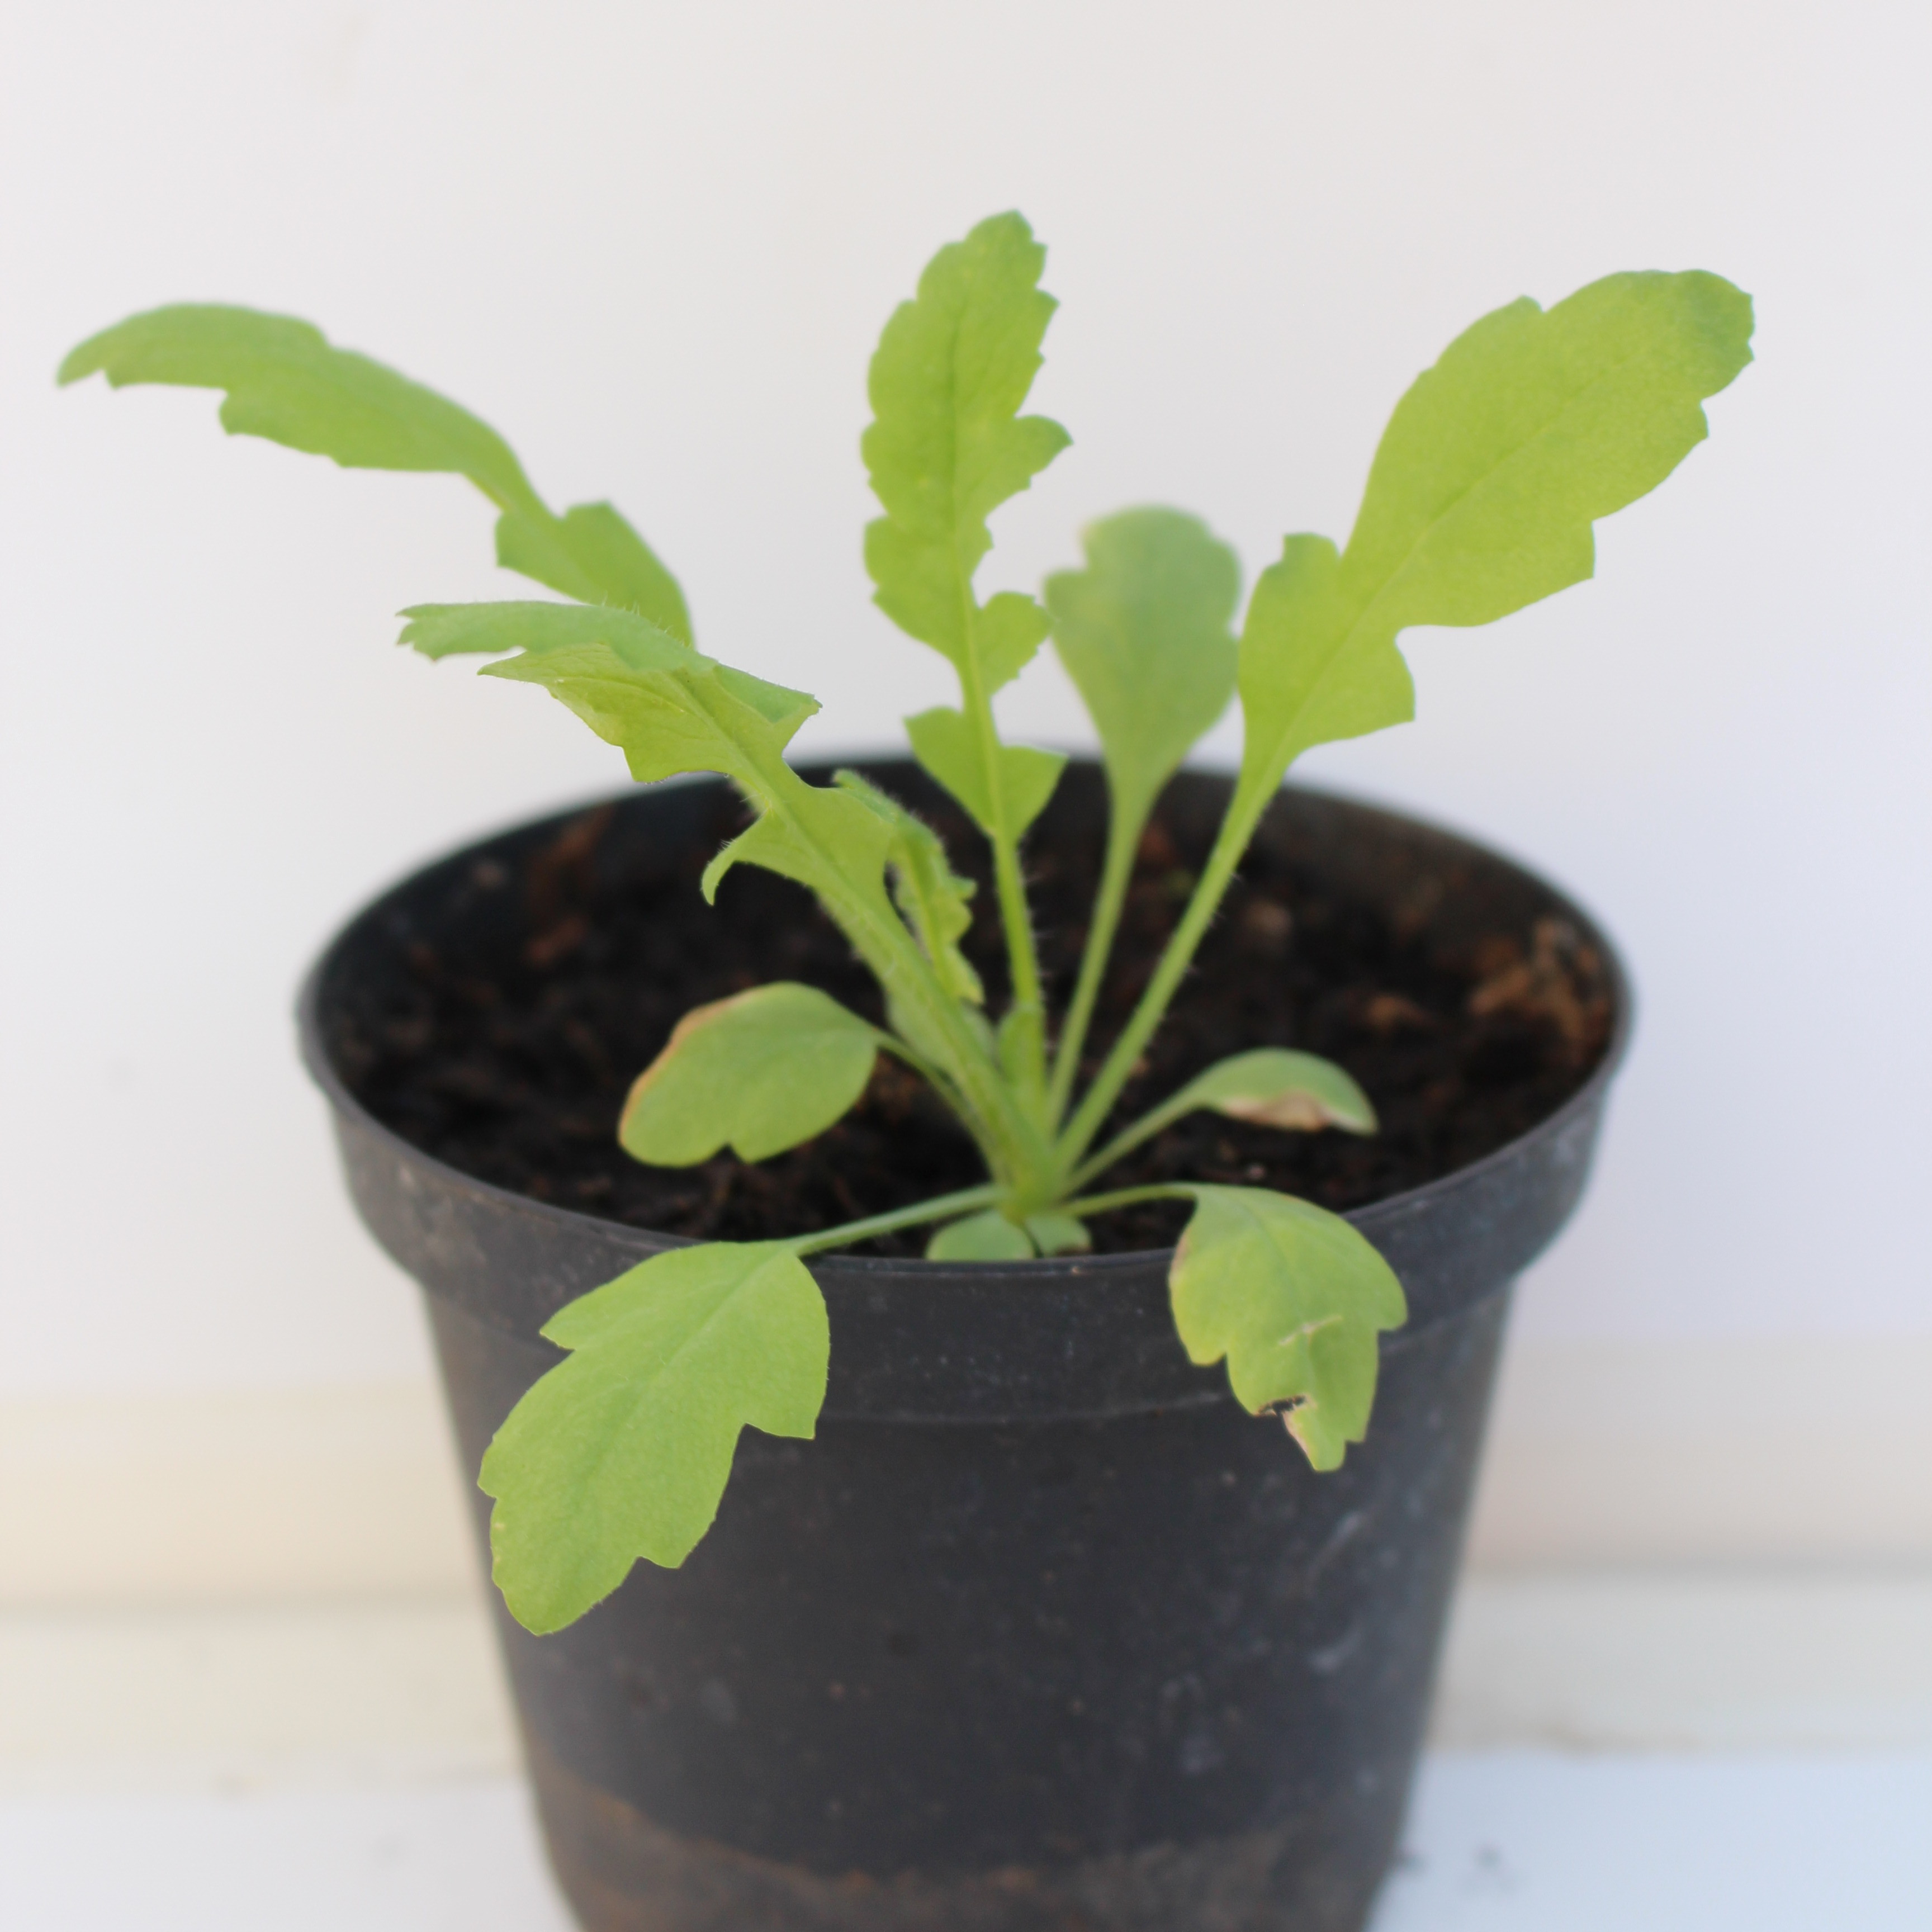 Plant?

Papaver rhoeas
